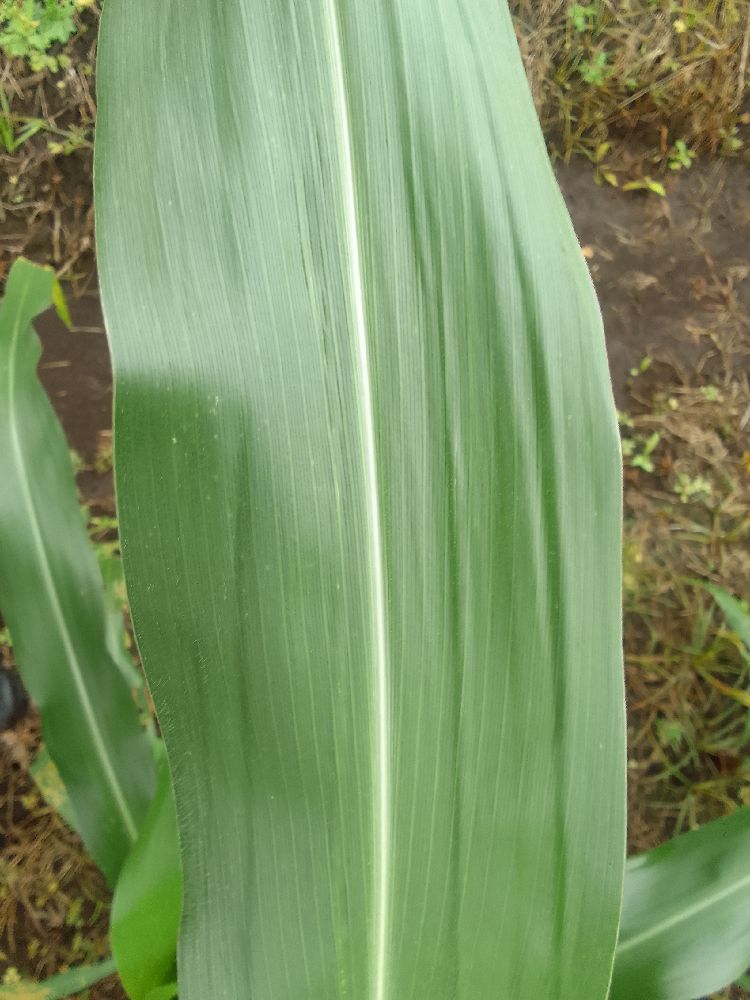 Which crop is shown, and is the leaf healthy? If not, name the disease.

maize, healthy
